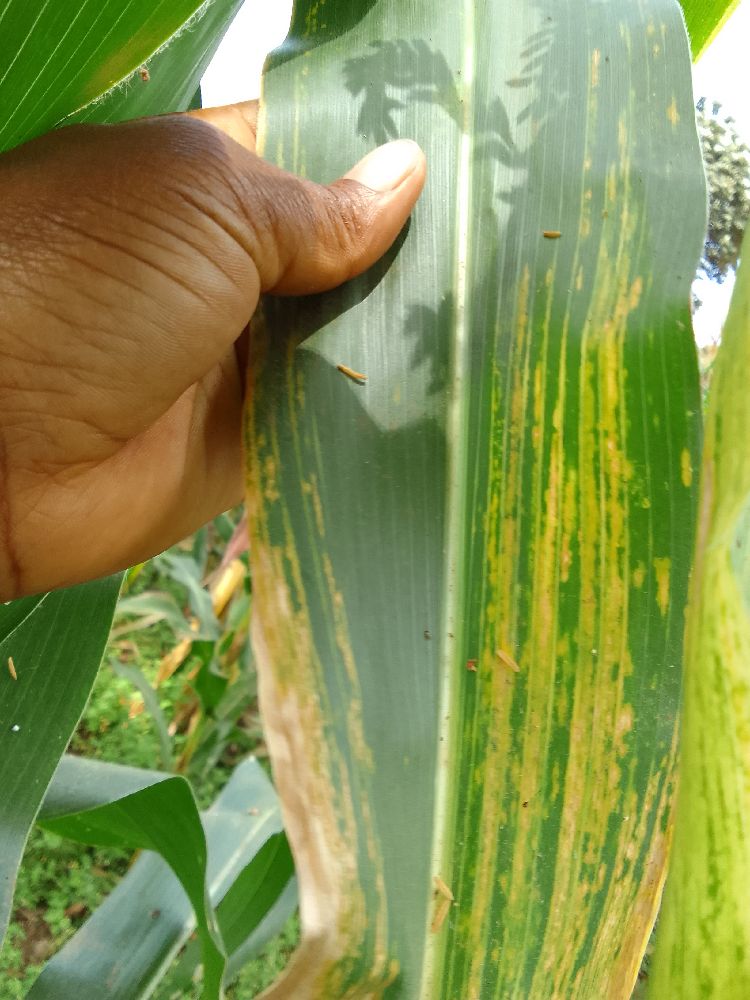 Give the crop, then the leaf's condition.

maize, maize lethal necrosis
